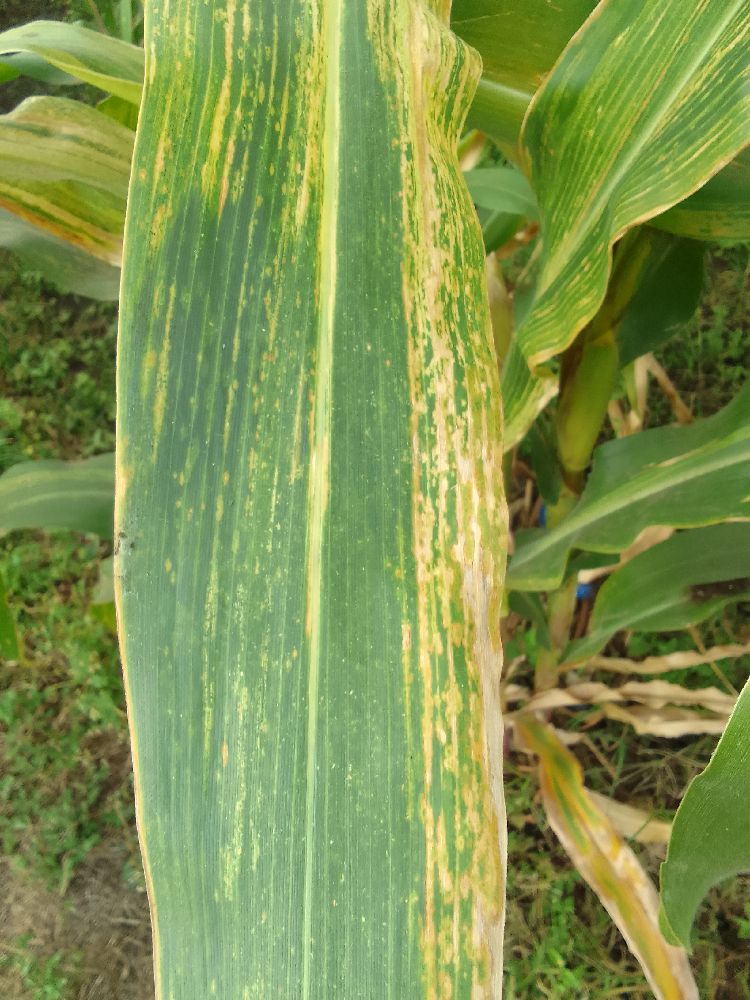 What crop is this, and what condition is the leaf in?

maize, maize lethal necrosis
